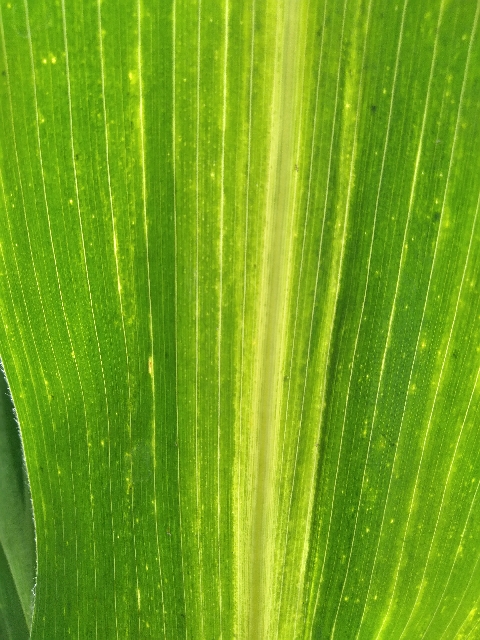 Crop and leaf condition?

maize, maize lethal necrosis
